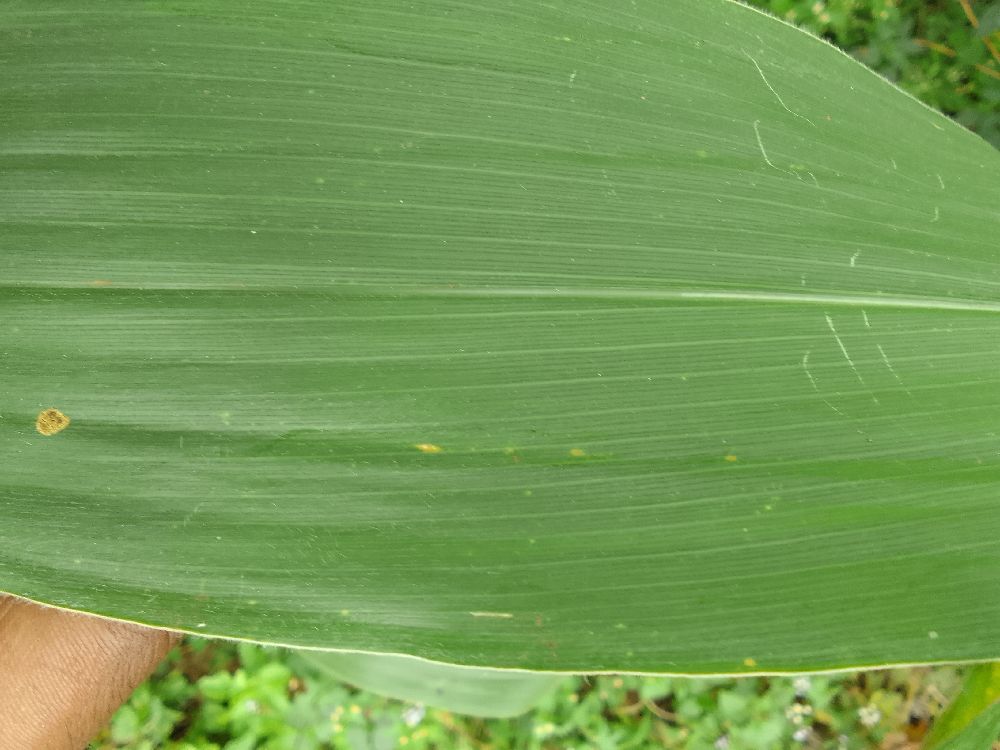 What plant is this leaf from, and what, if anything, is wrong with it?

maize, healthy
